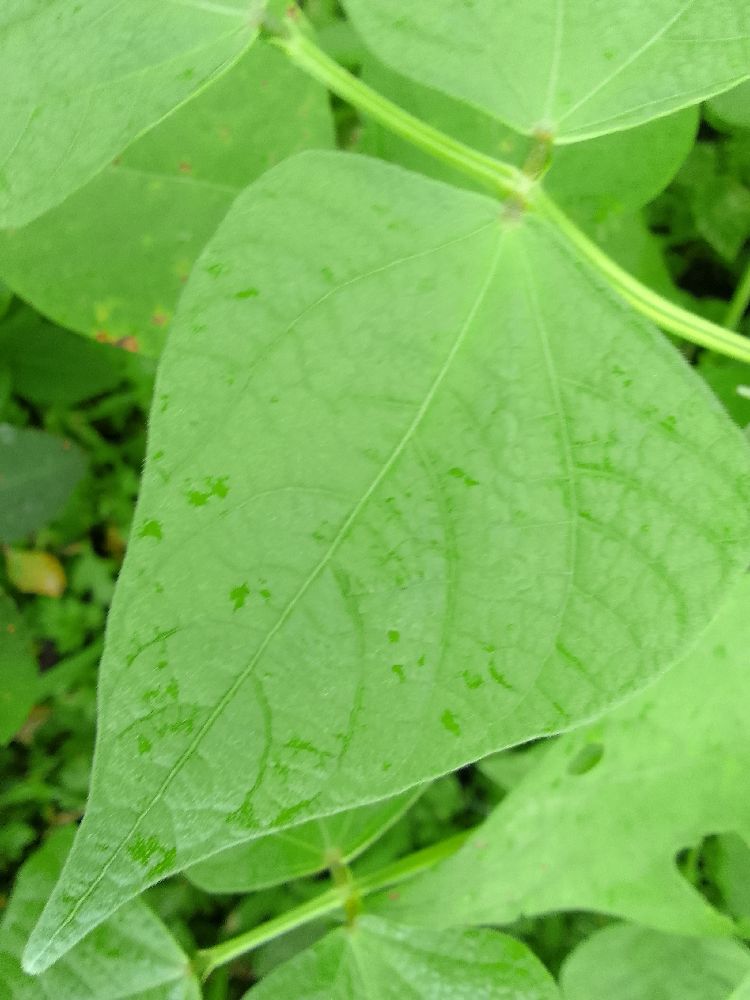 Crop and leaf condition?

common bean, healthy
